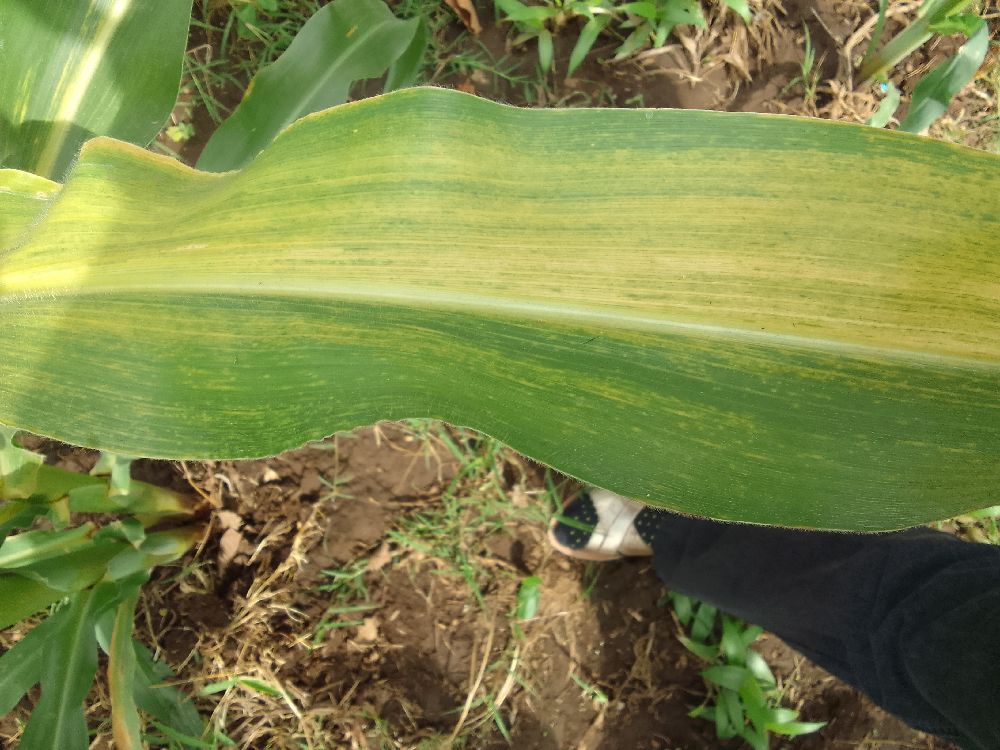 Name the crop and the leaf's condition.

maize, maize lethal necrosis
